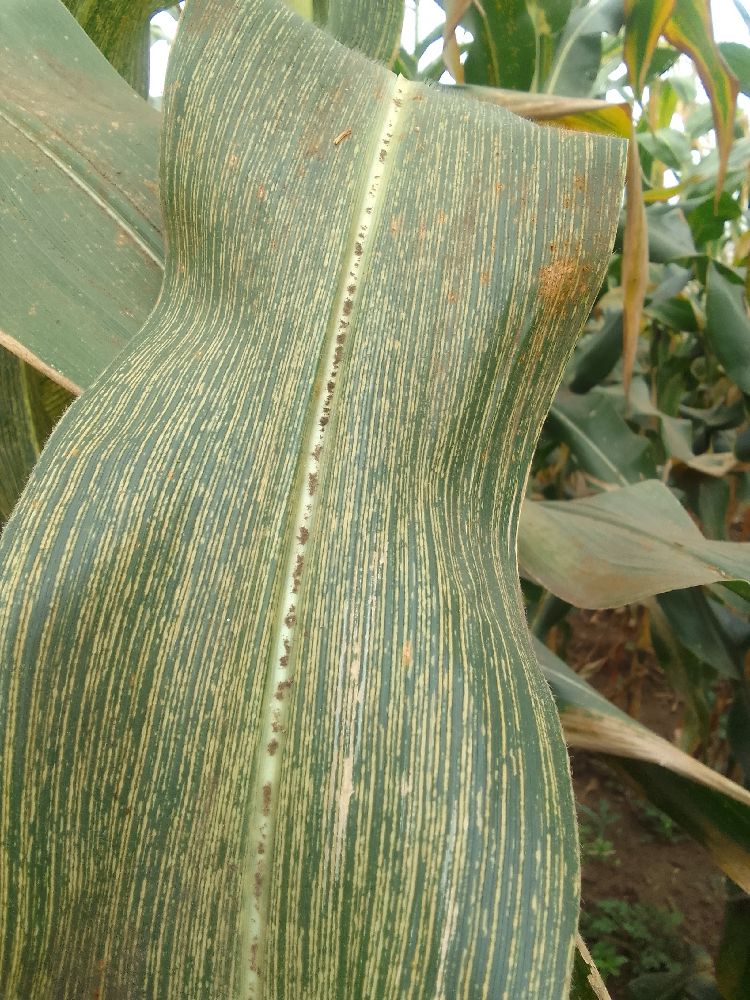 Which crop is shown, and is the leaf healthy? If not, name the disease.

maize, maize streak virus
